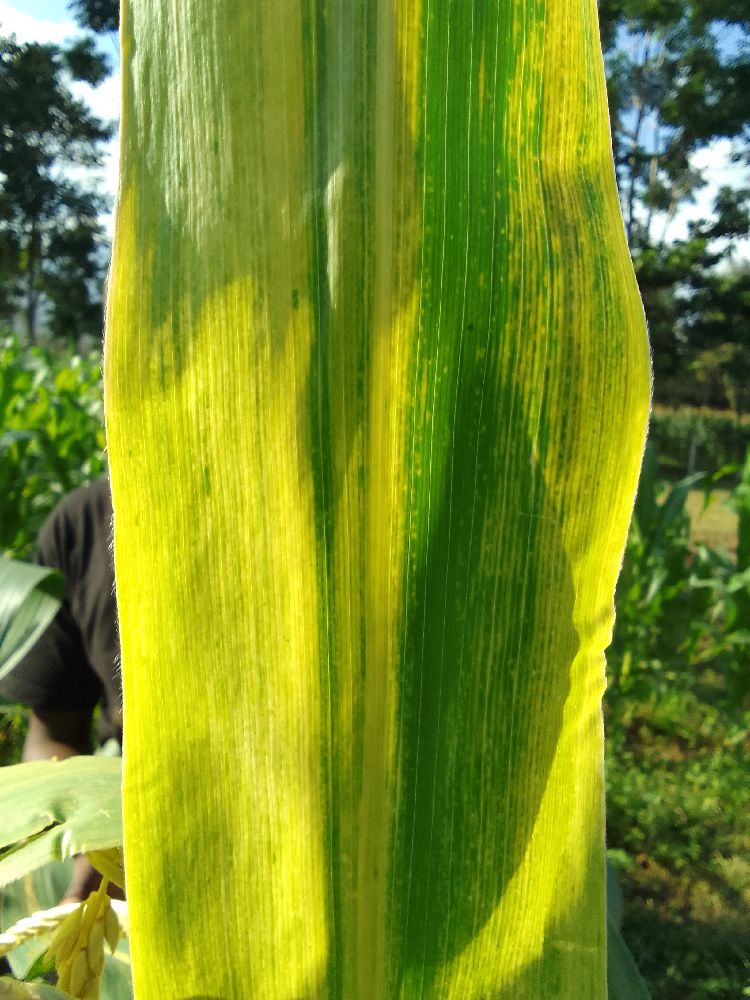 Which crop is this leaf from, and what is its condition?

maize, maize lethal necrosis
